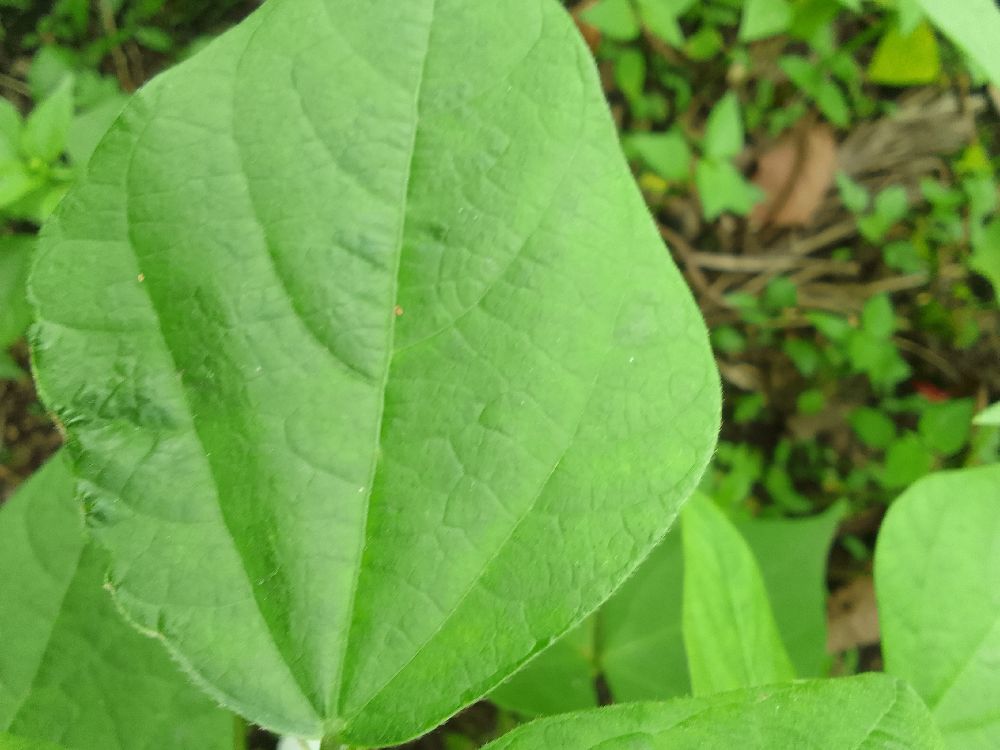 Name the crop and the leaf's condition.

common bean, healthy
